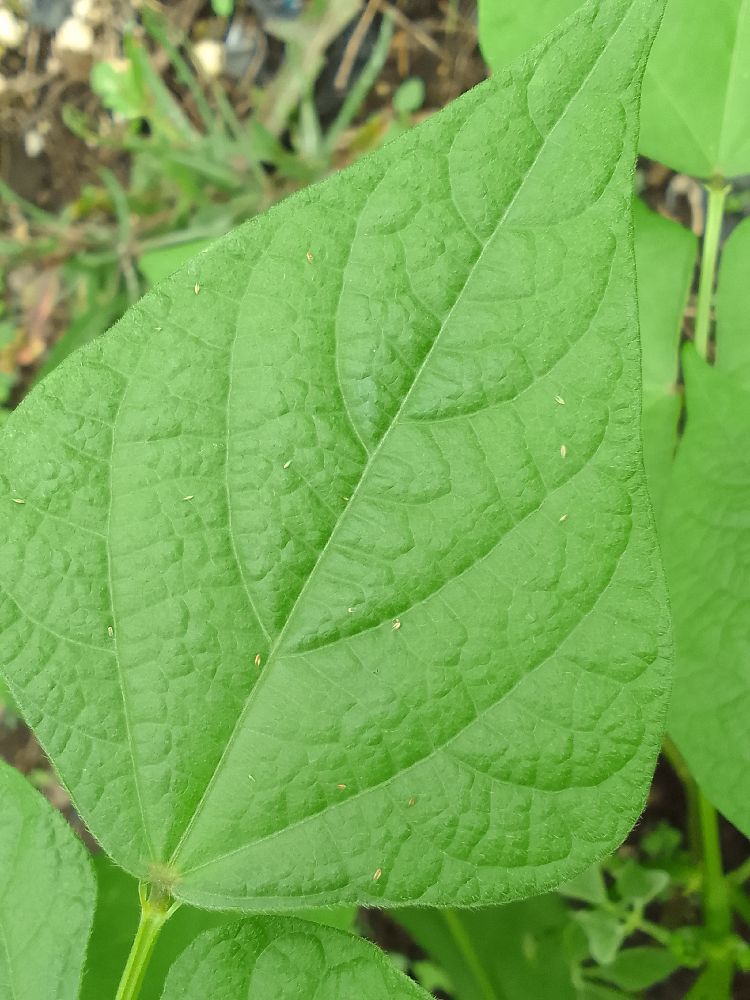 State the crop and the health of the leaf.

common bean, healthy
